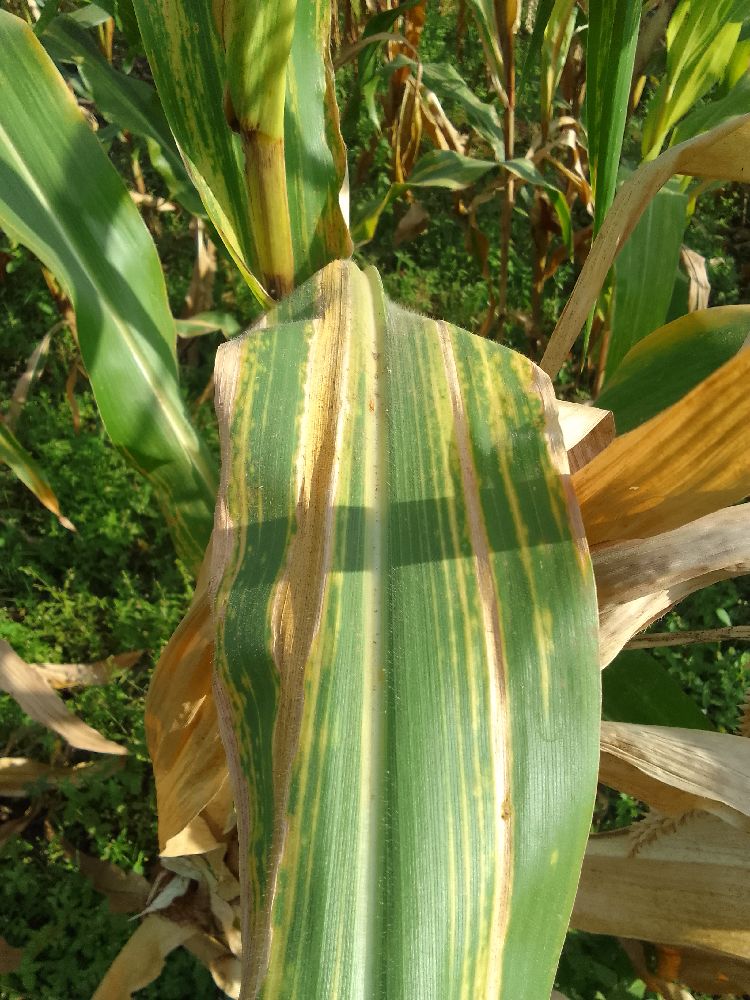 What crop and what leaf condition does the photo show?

maize, maize lethal necrosis
